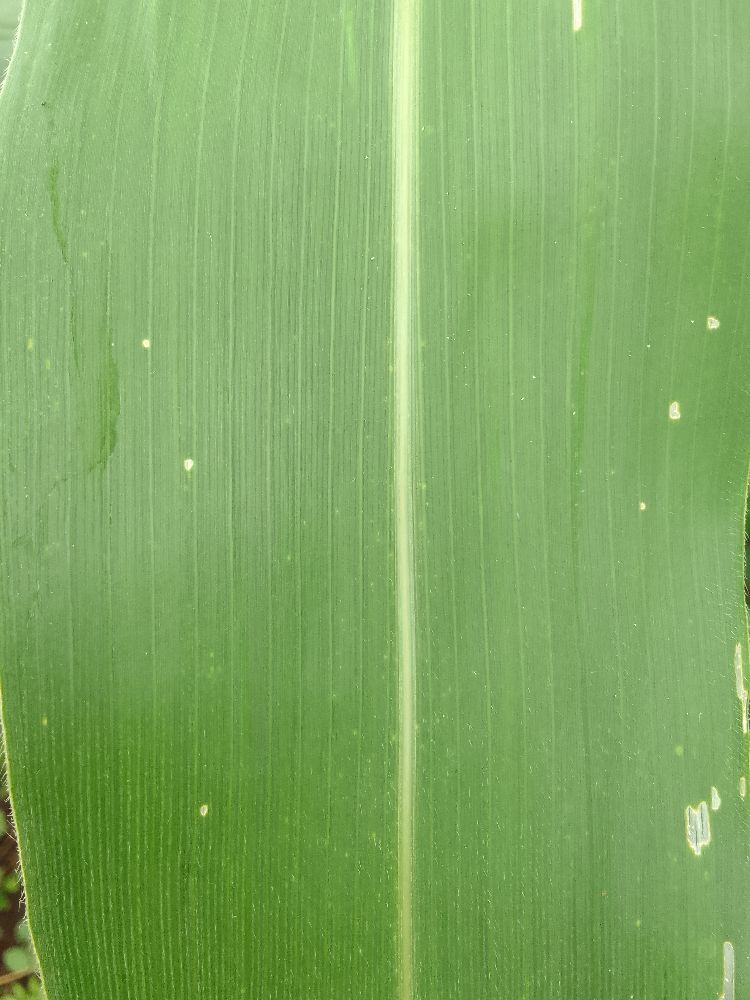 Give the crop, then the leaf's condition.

maize, healthy
